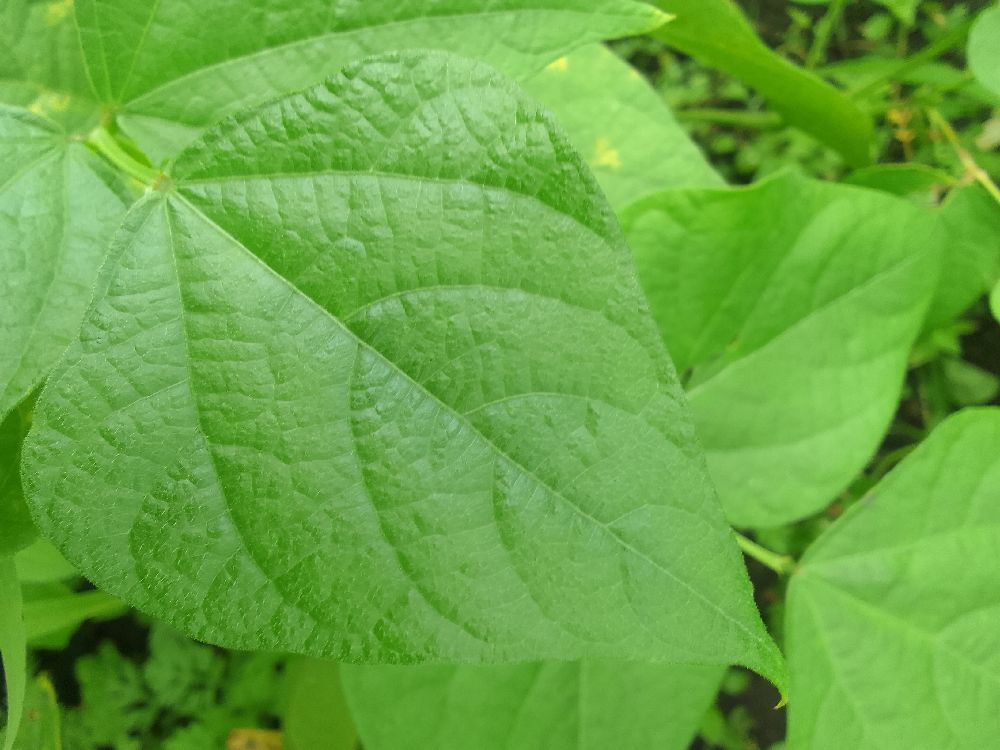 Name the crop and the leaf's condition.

common bean, healthy
